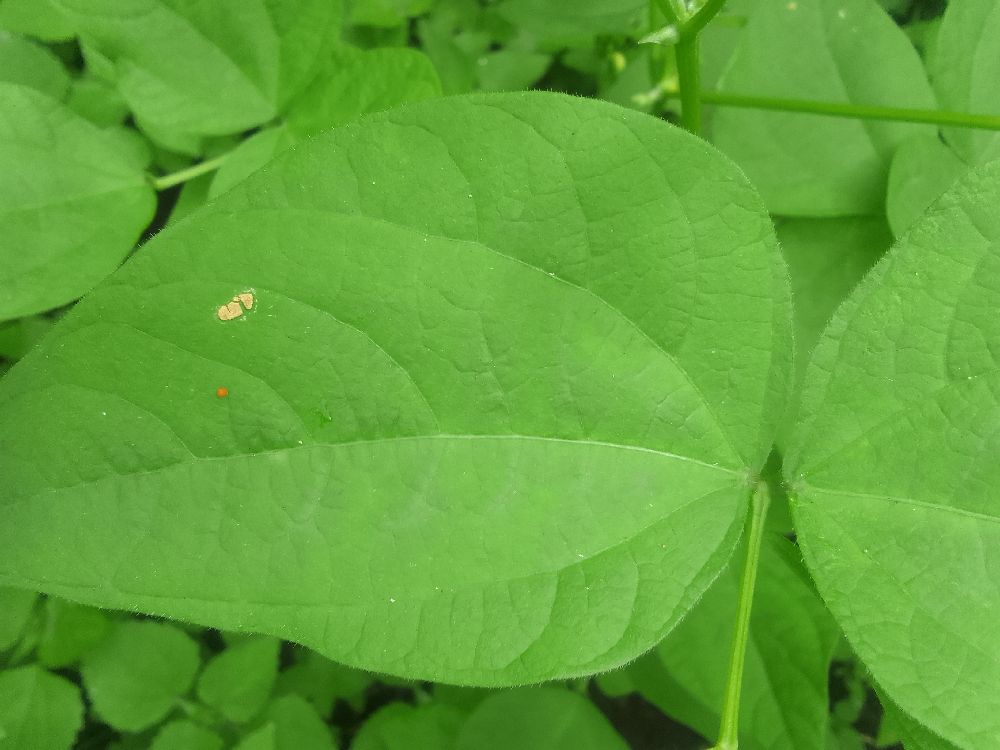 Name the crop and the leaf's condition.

common bean, healthy
